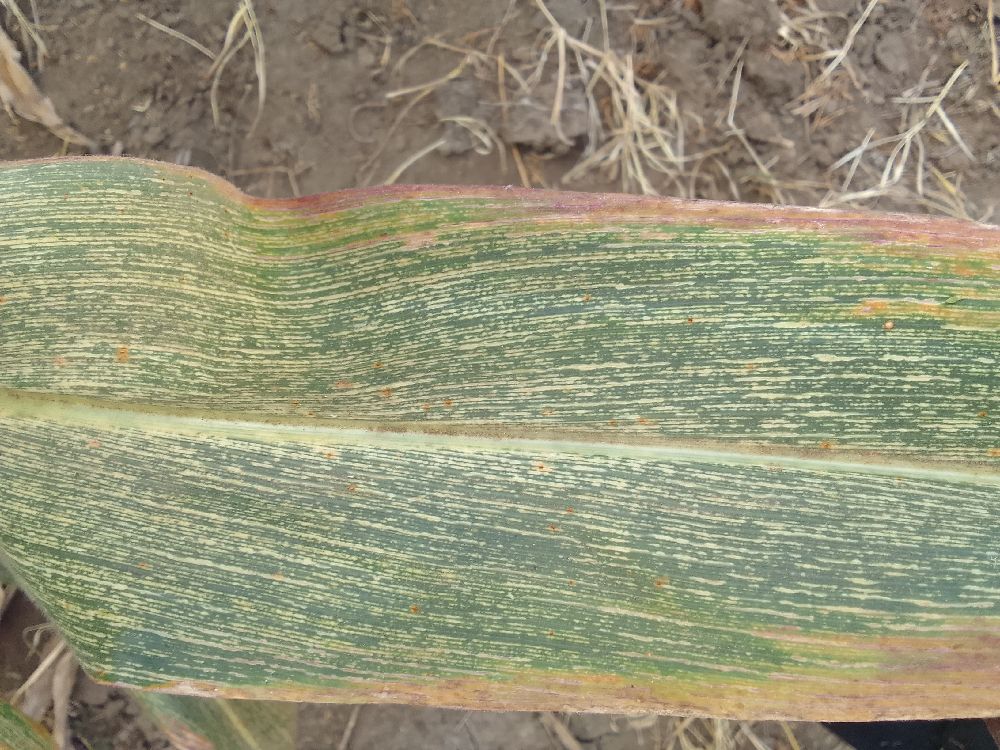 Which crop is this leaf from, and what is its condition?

maize, maize streak virus
